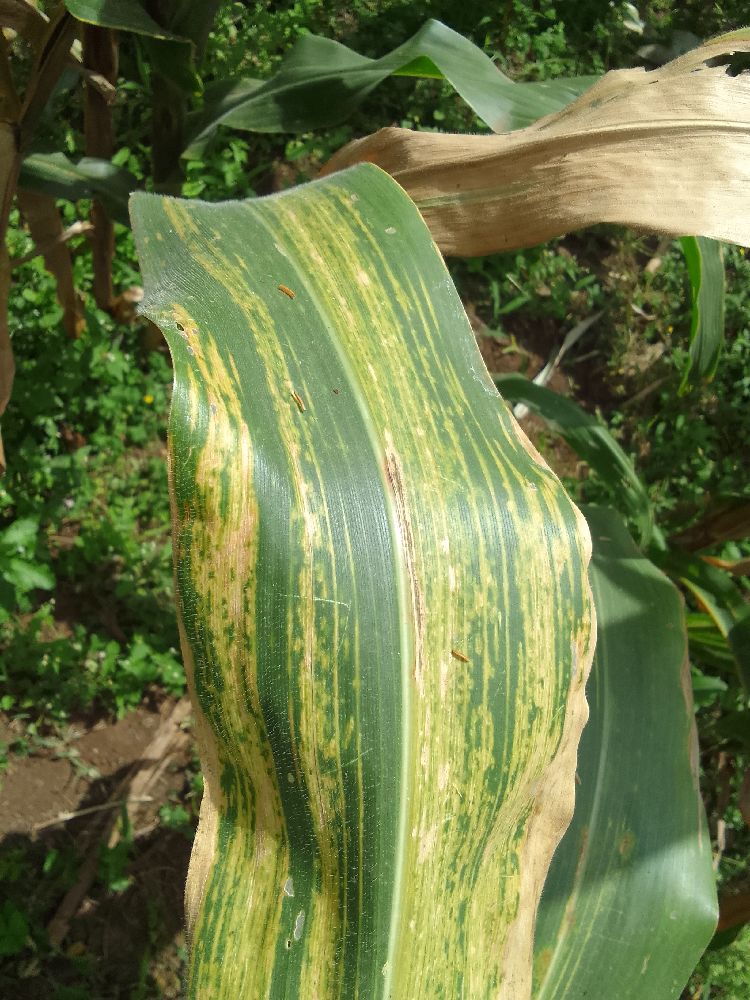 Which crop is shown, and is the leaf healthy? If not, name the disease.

maize, maize lethal necrosis
